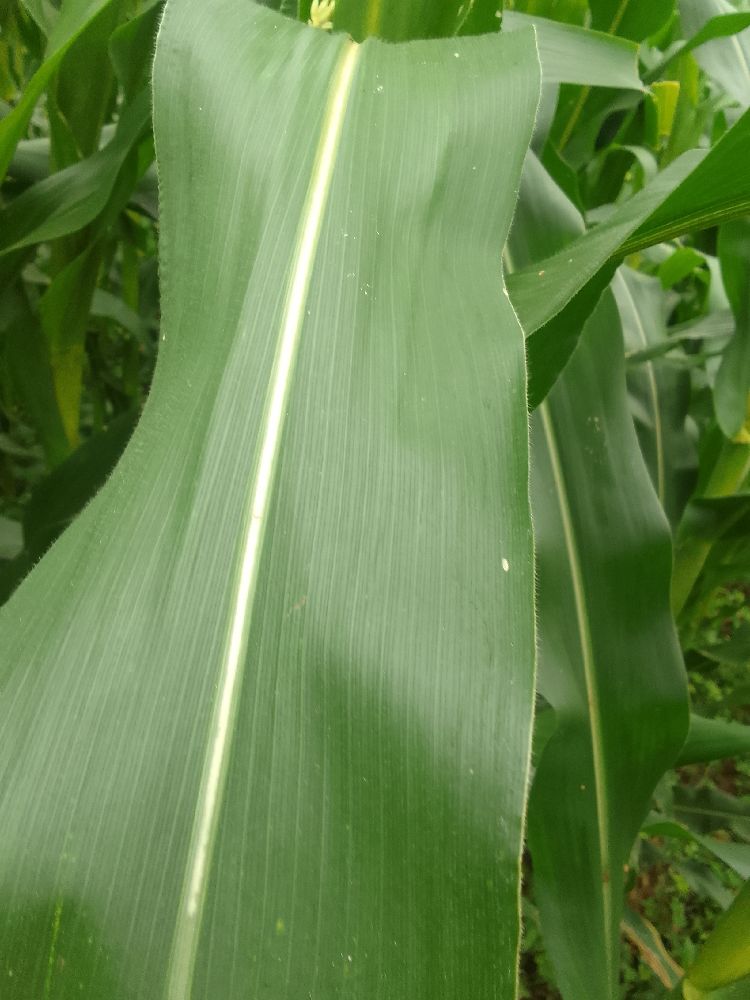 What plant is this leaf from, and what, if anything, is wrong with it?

maize, healthy
